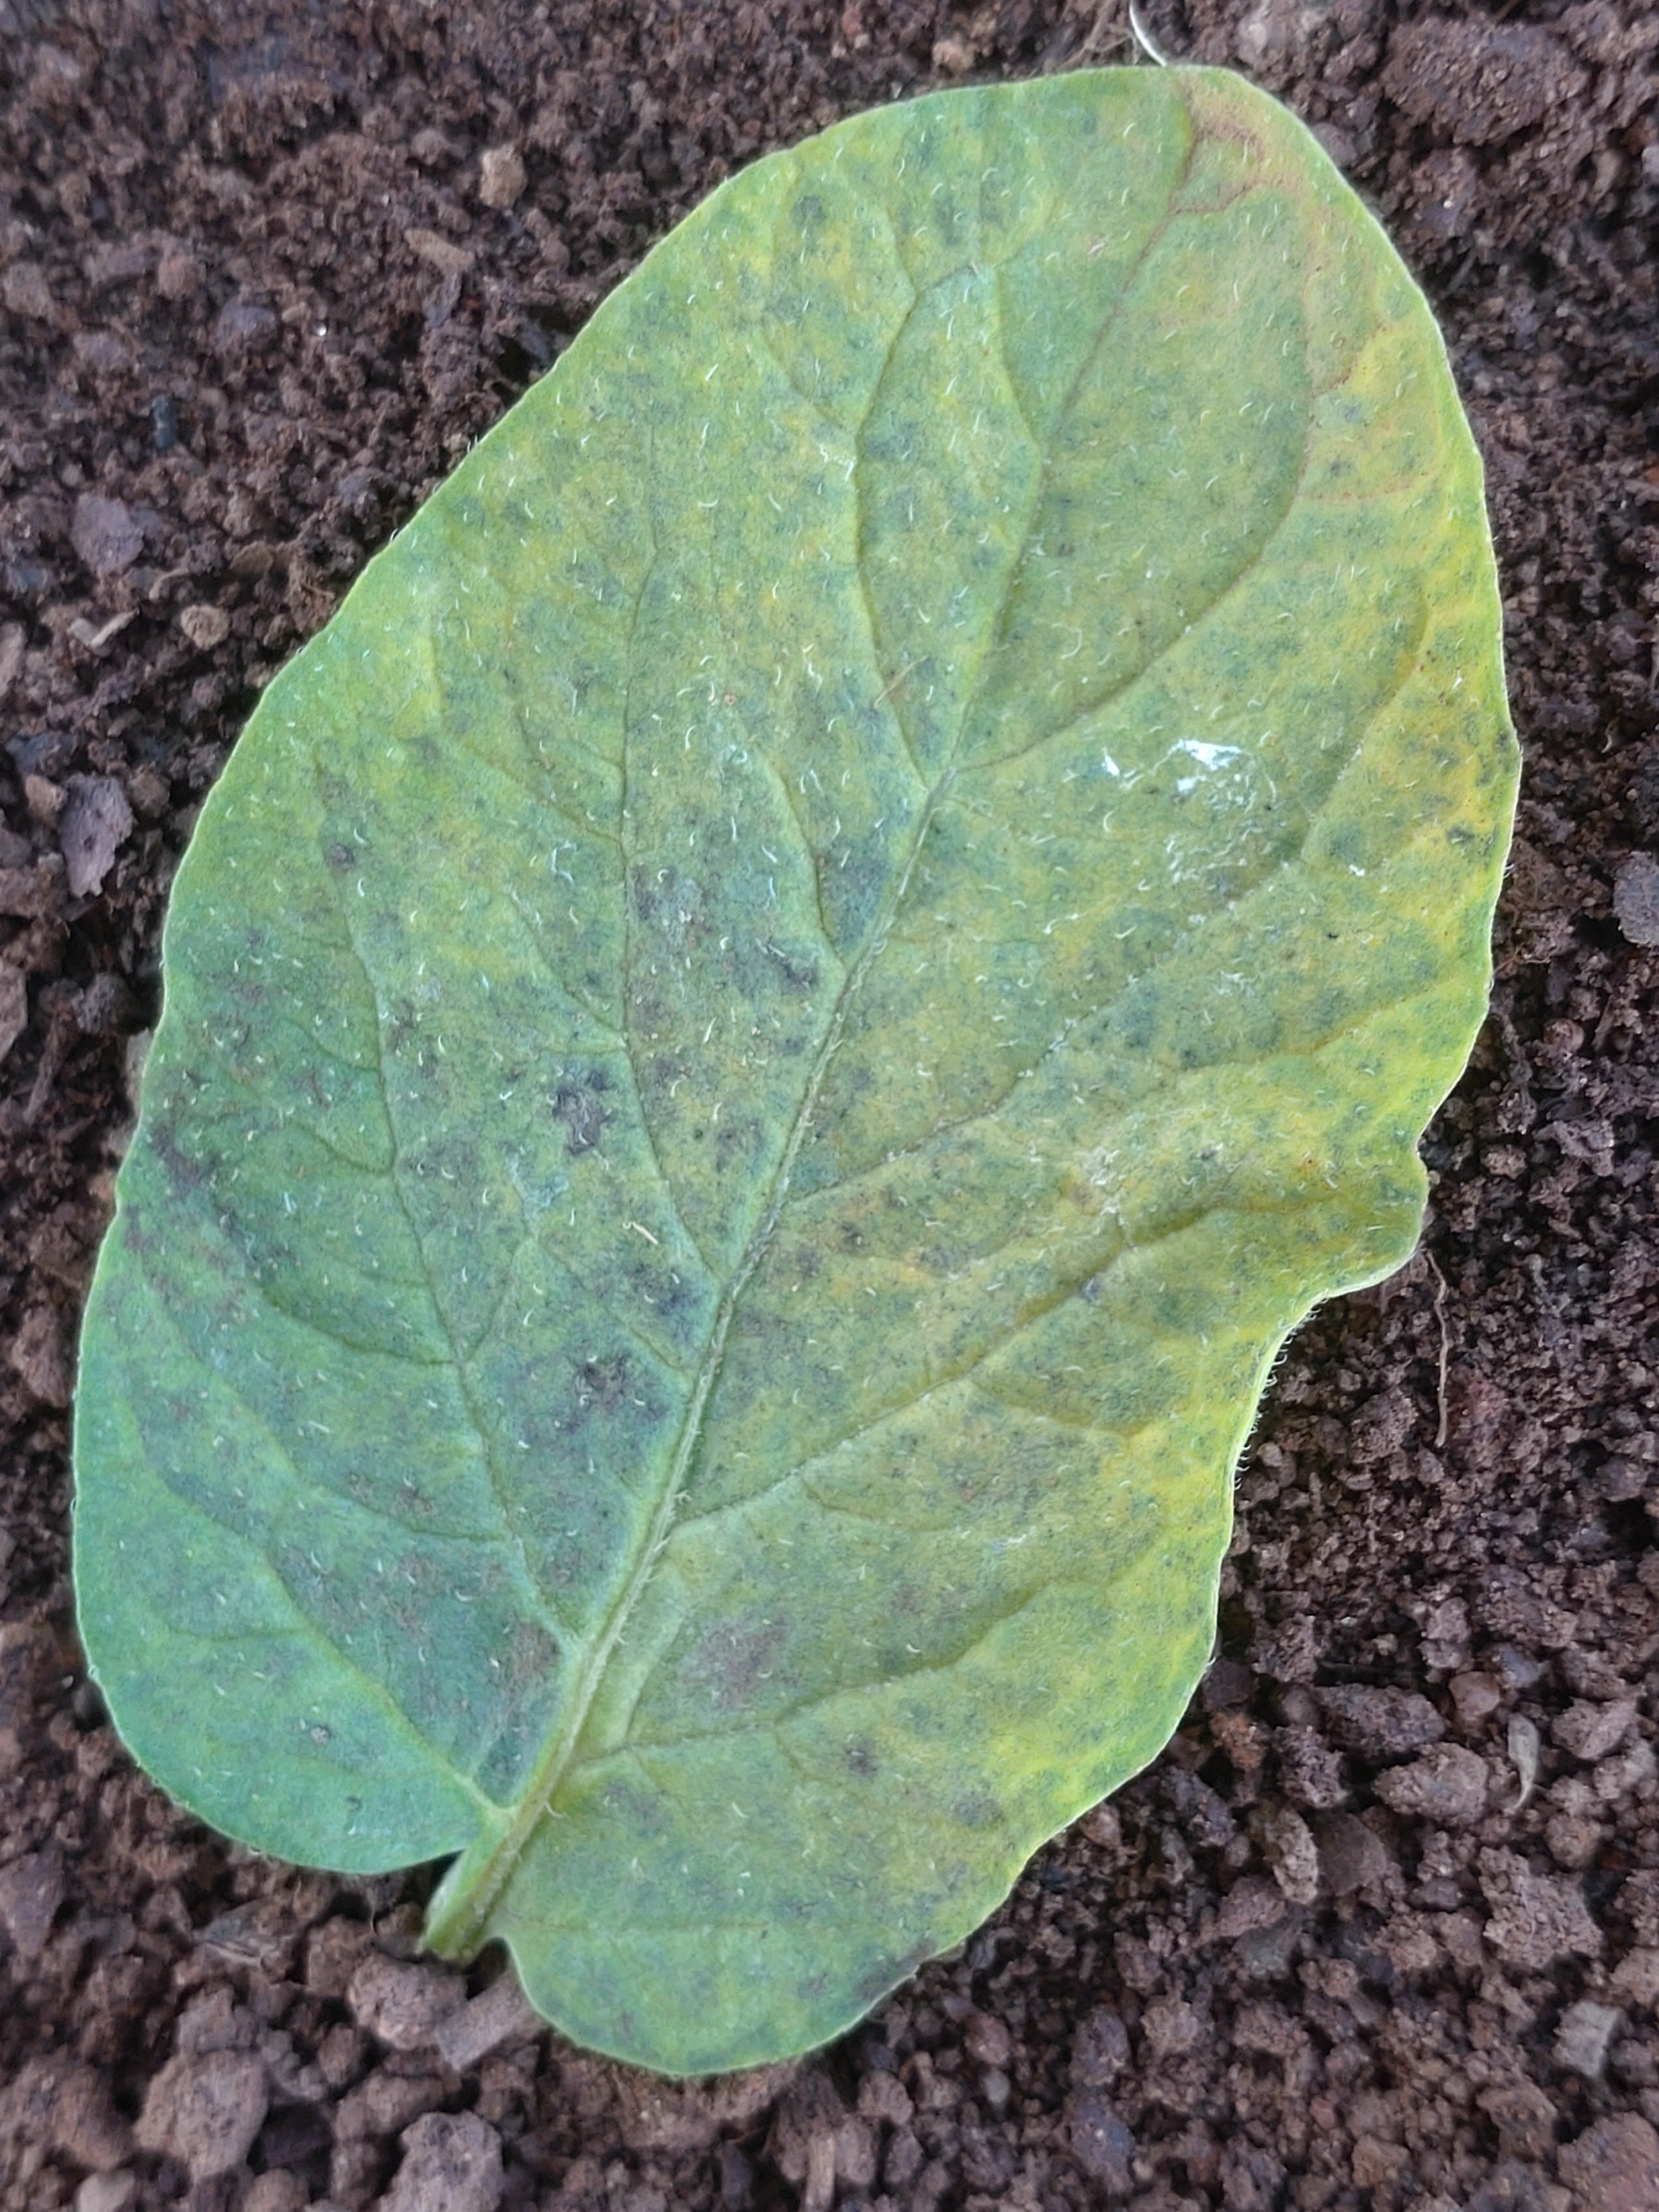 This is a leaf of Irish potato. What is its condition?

late blight
